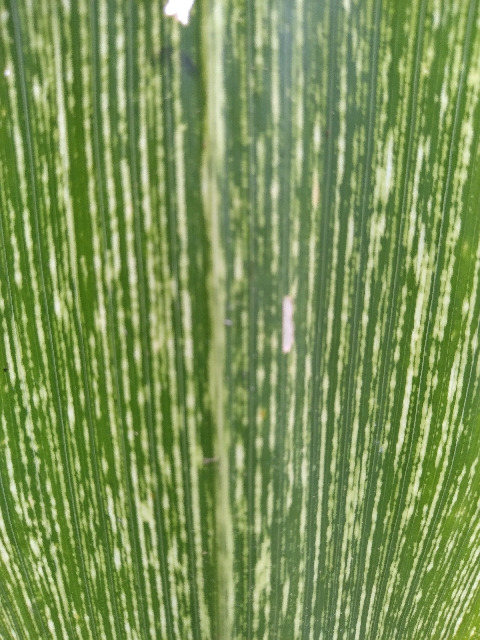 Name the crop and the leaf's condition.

maize, maize streak virus
